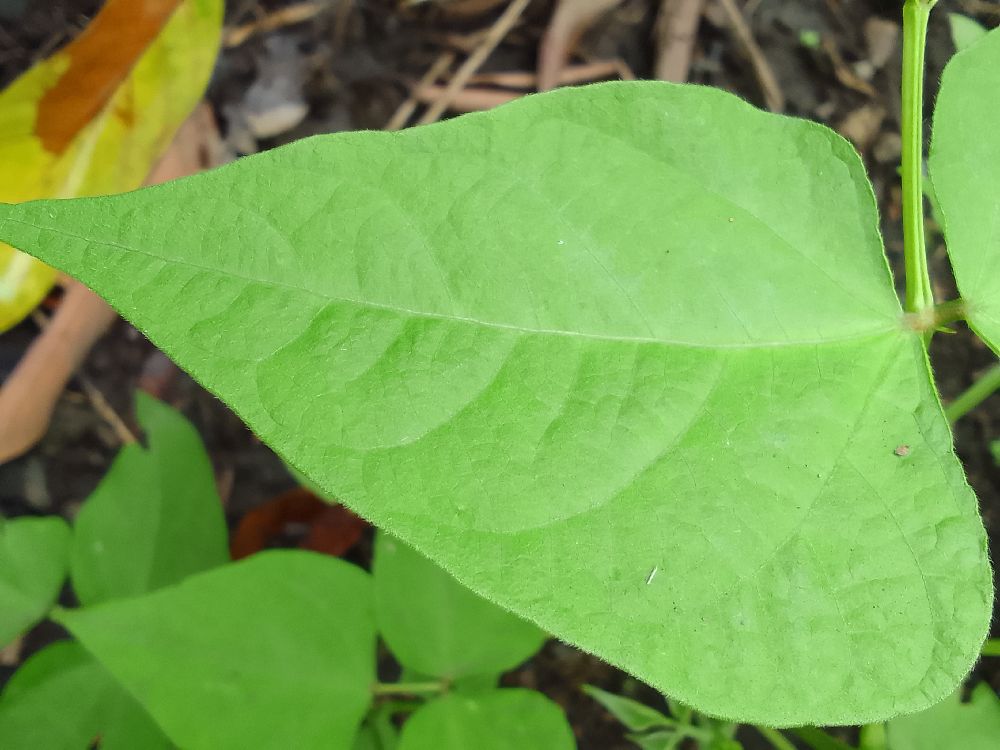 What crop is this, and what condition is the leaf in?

common bean, healthy
